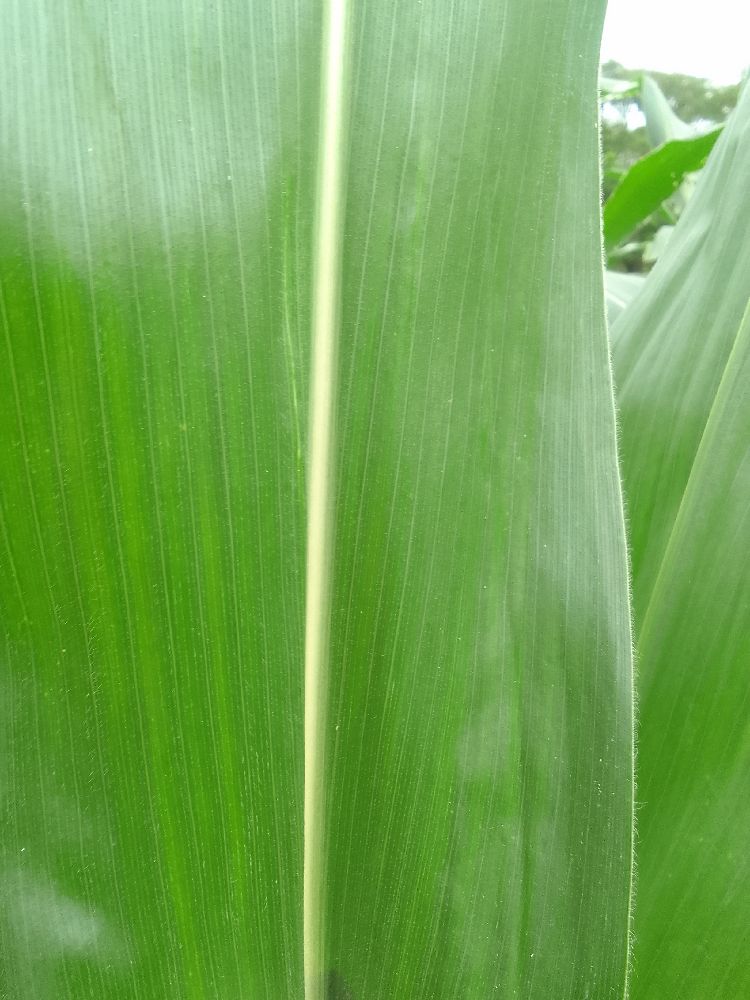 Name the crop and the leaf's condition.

maize, healthy
